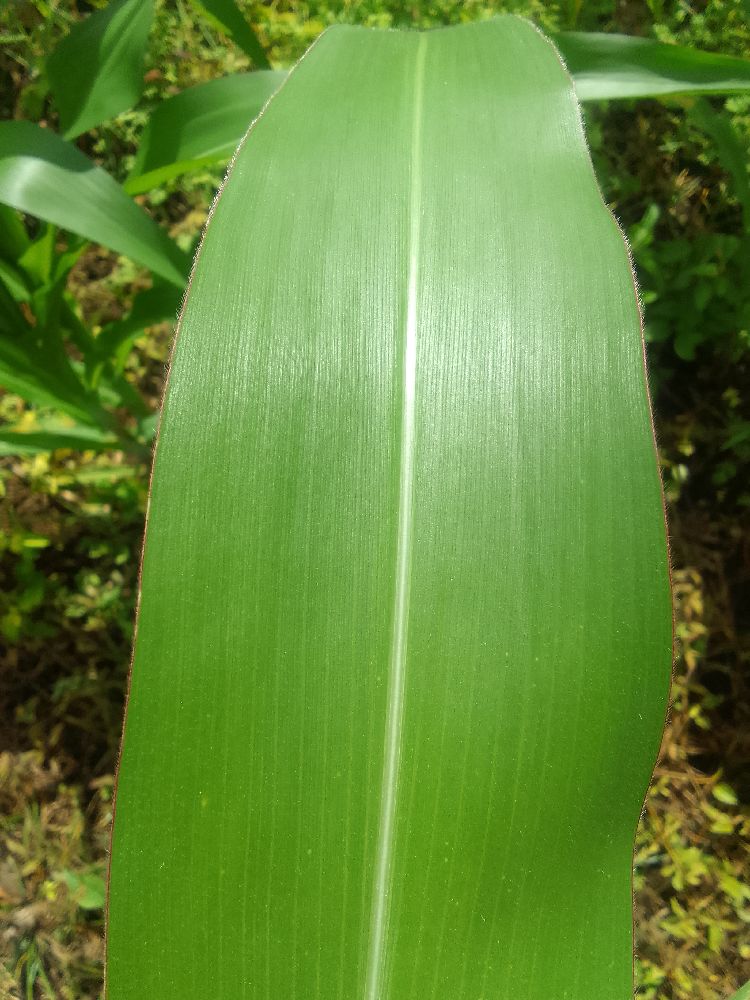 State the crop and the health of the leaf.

maize, healthy
